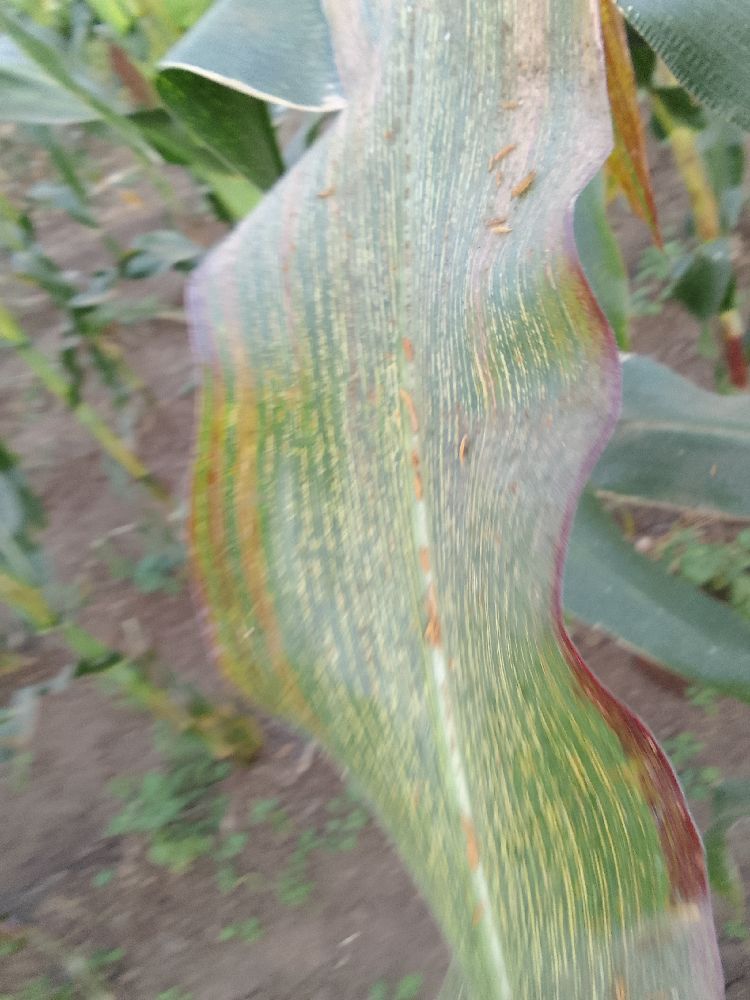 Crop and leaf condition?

maize, maize streak virus
